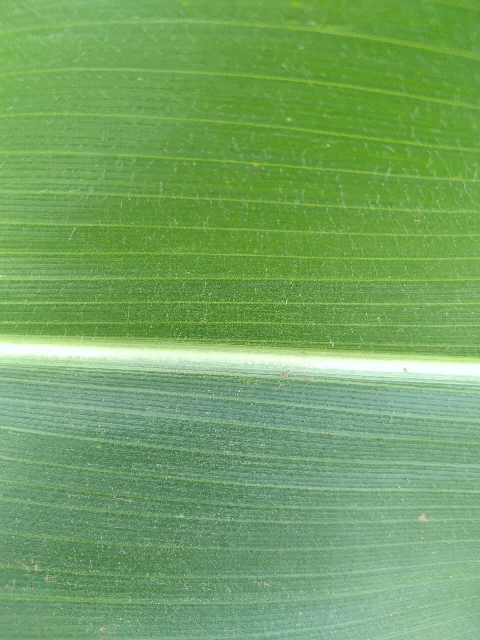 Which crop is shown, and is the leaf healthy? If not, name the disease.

maize, healthy
